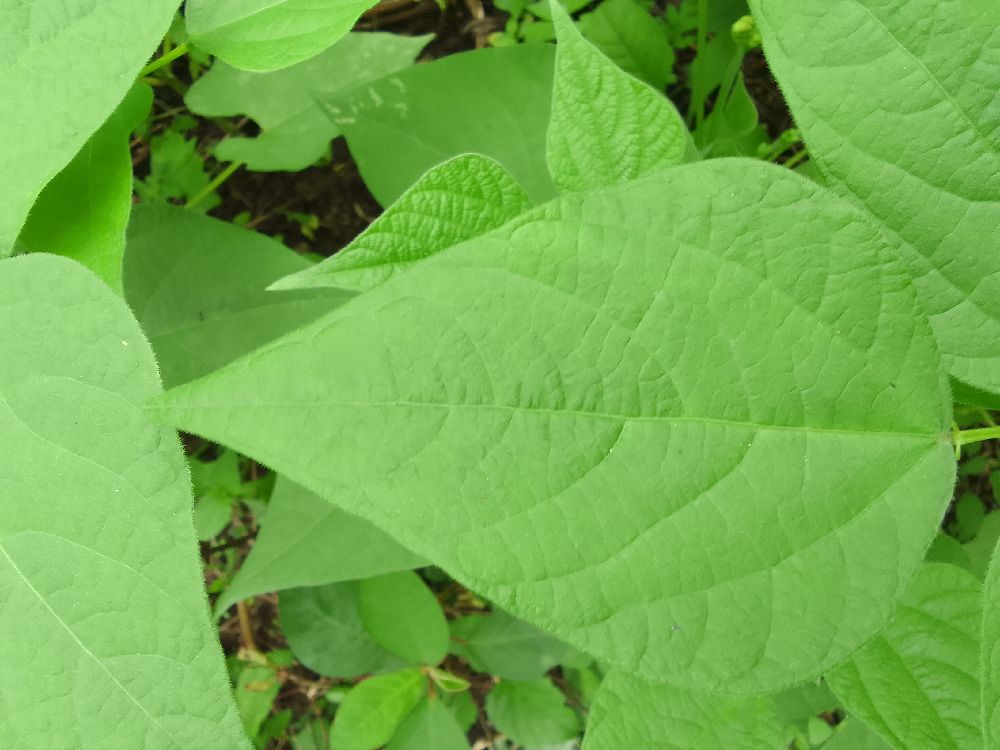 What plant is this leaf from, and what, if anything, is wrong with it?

common bean, healthy
